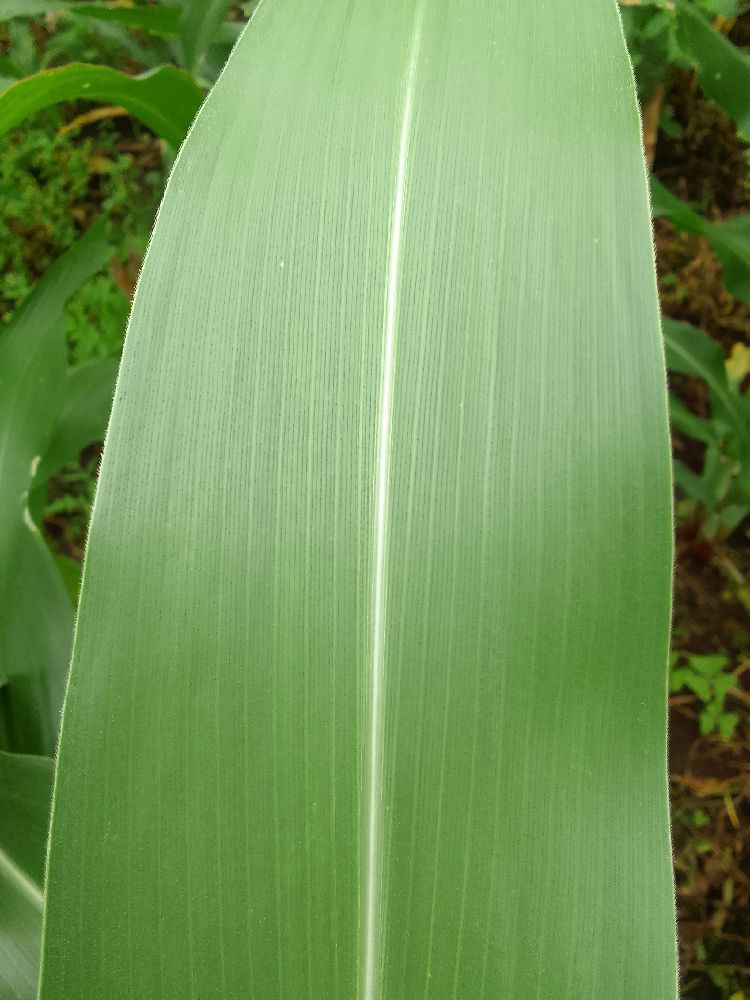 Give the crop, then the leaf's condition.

maize, healthy
